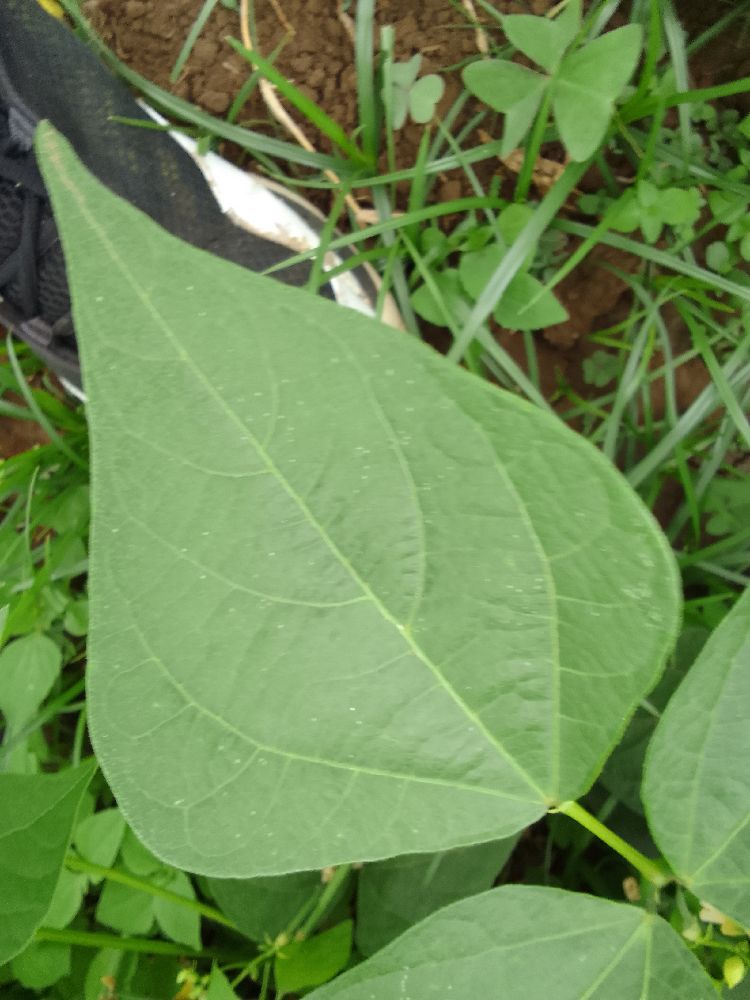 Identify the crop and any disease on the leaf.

common bean, healthy
